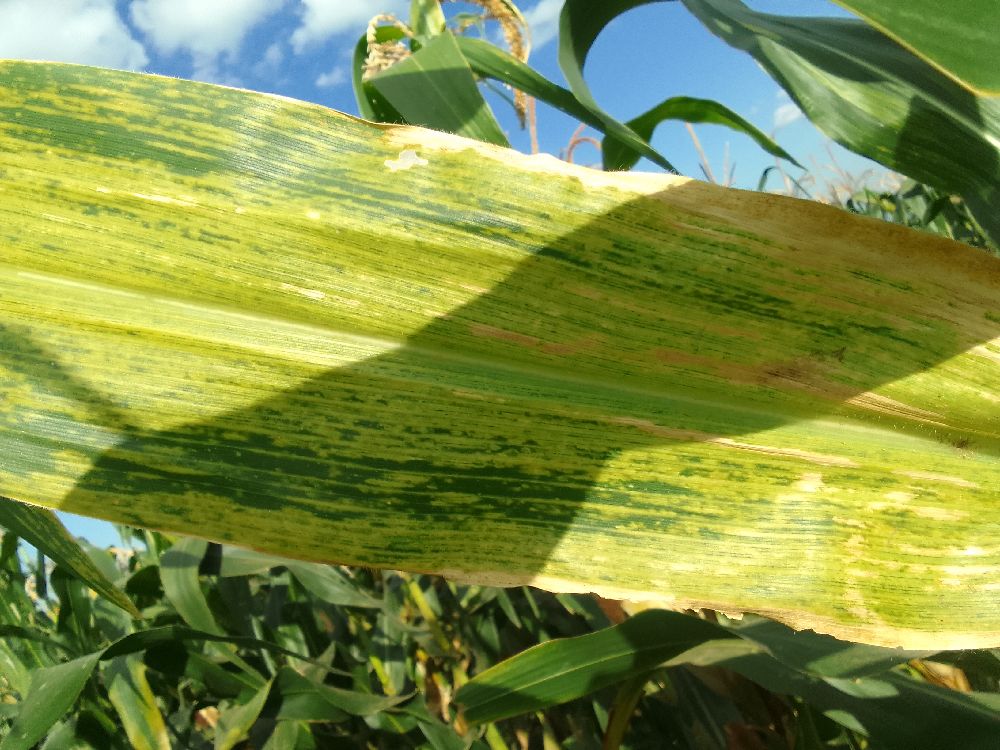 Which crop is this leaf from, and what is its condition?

maize, maize lethal necrosis
